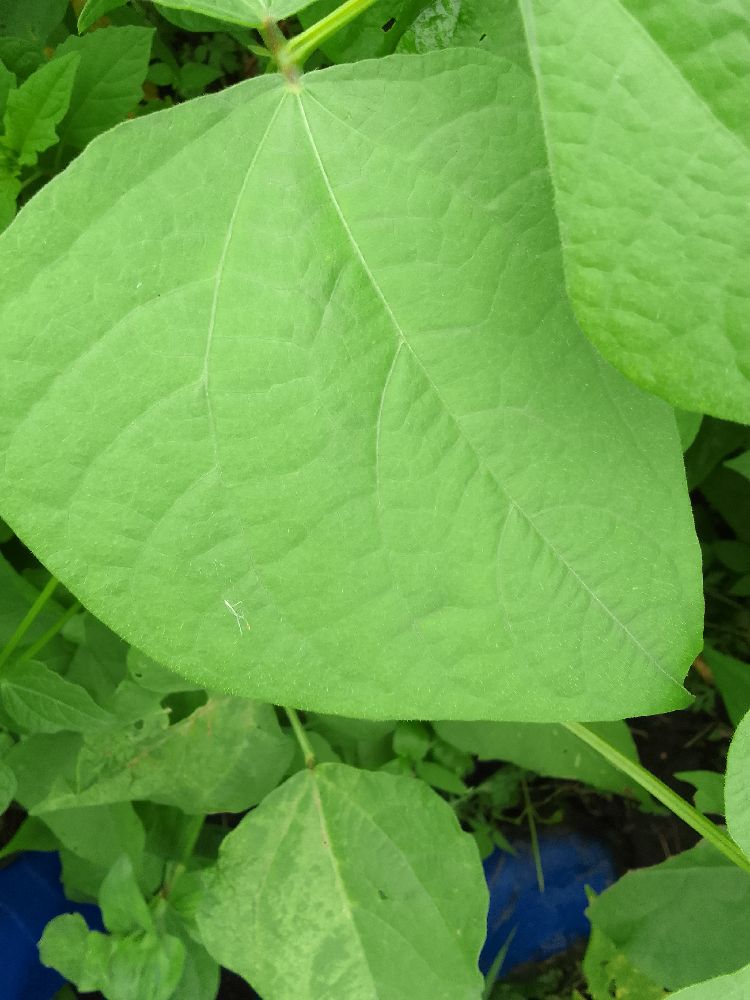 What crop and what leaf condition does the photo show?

common bean, healthy
